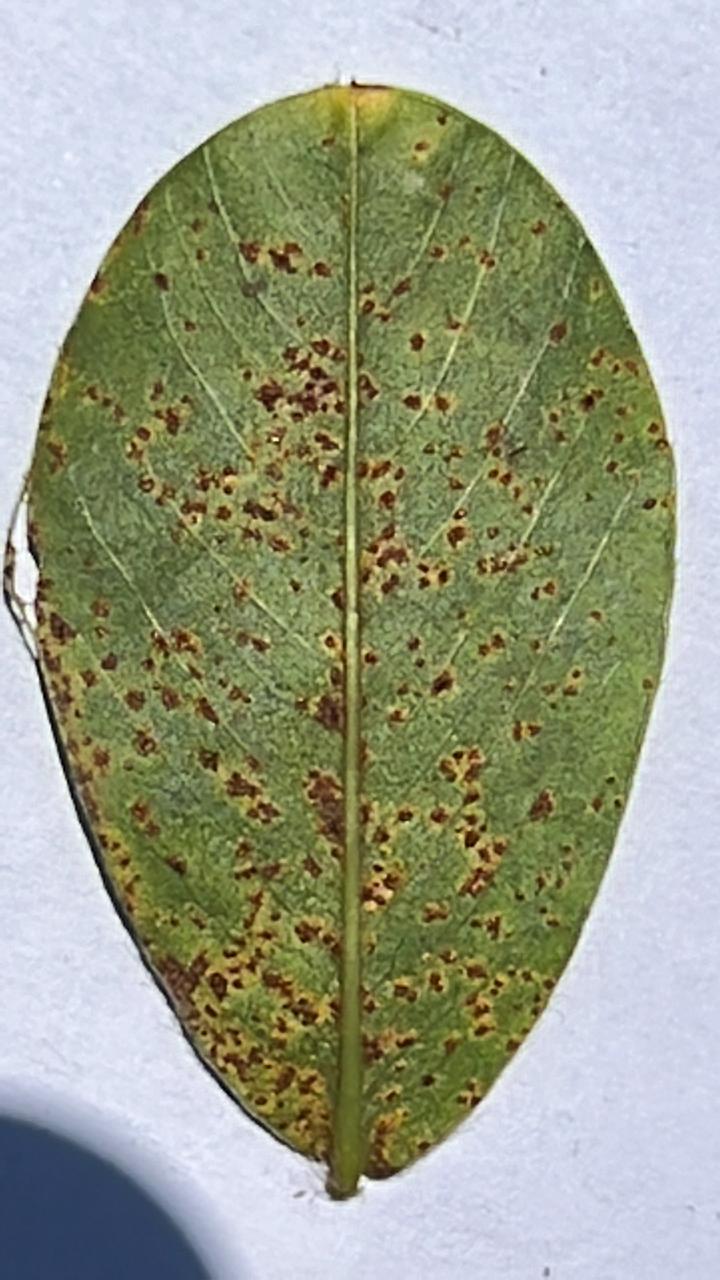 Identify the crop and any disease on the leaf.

peanut, puccinia arachidis
